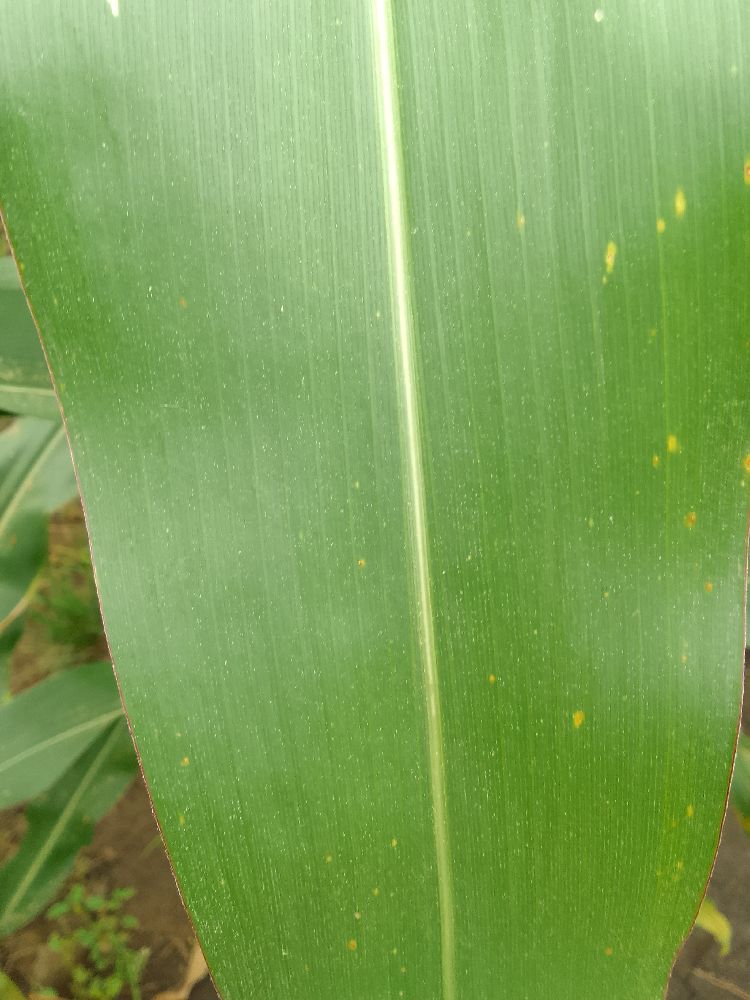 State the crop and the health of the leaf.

maize, healthy
